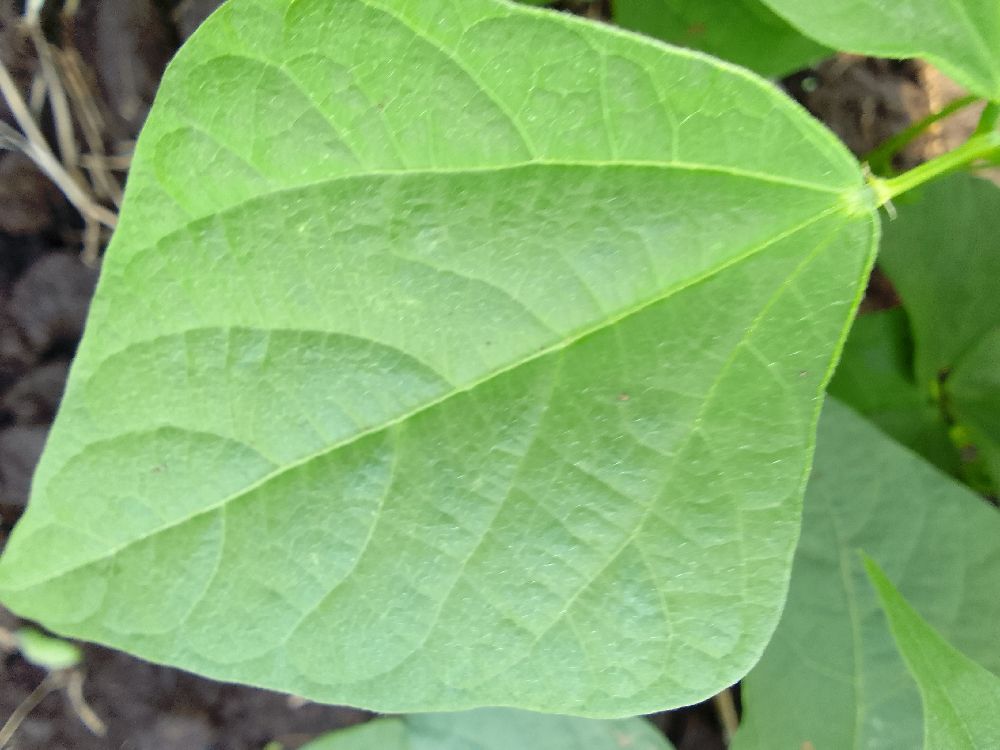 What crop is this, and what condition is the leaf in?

common bean, healthy
